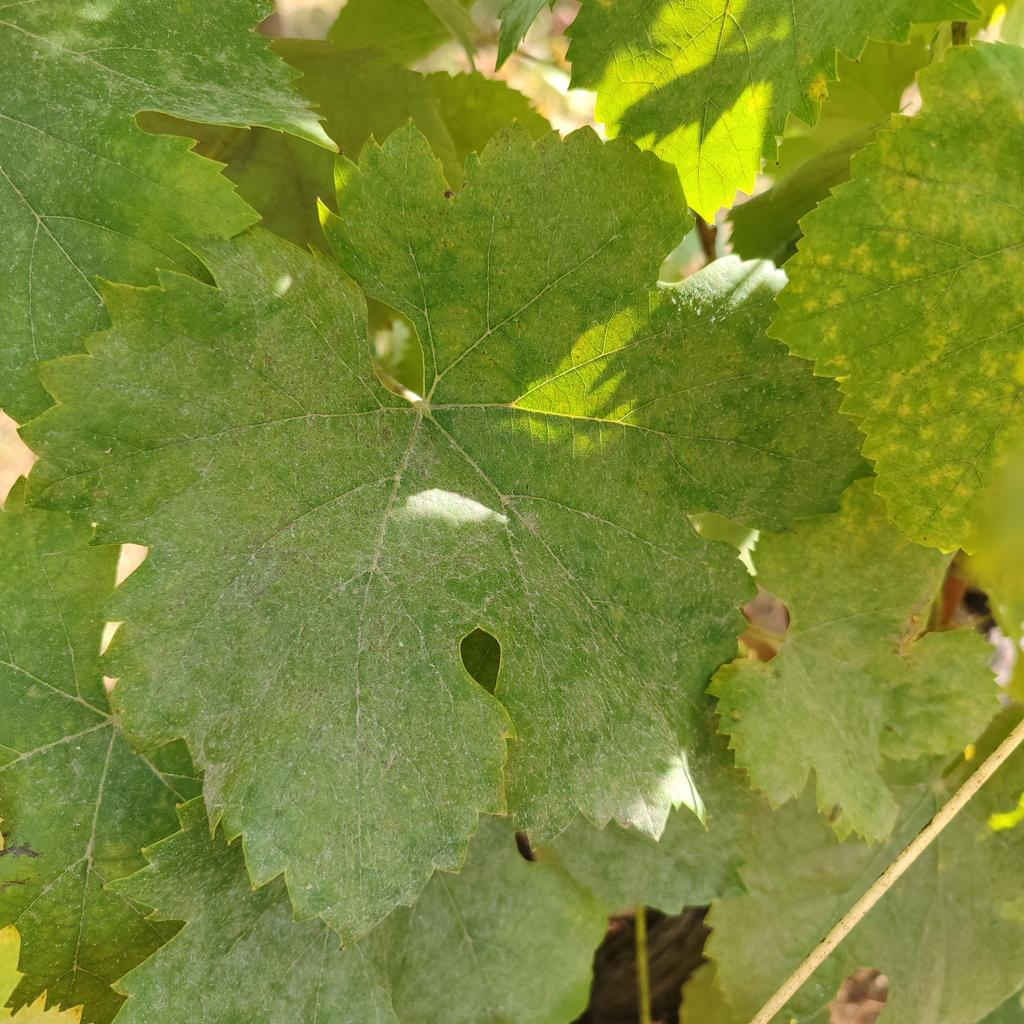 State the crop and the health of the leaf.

grapevine, powdery mildew
